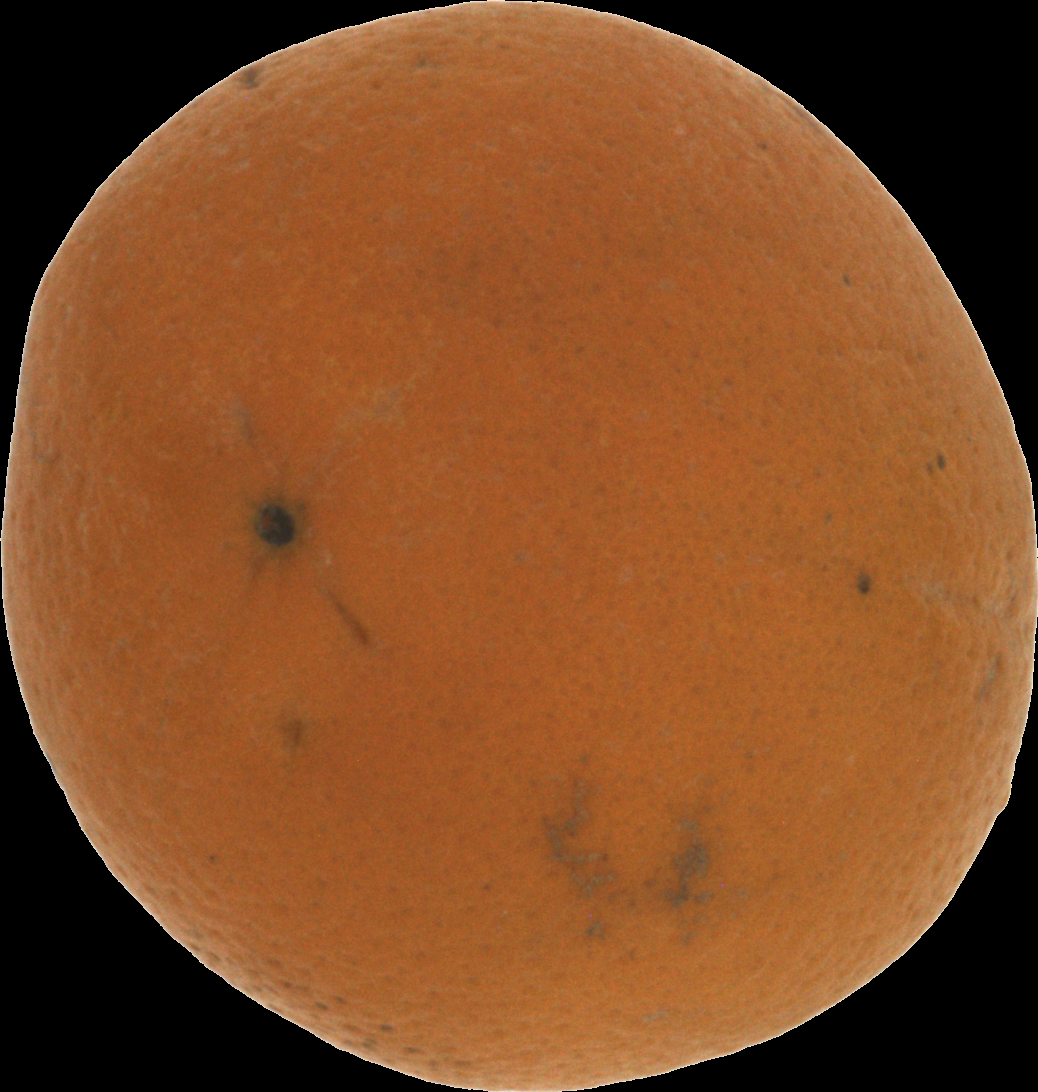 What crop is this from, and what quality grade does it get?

orange, bad
